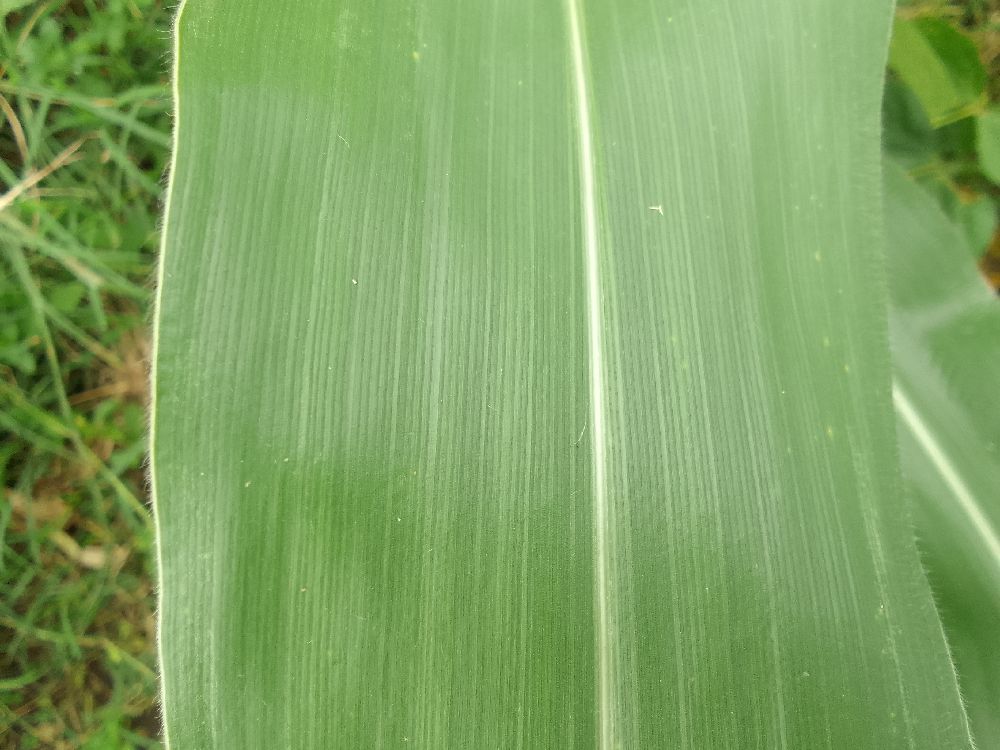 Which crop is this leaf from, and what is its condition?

maize, healthy
